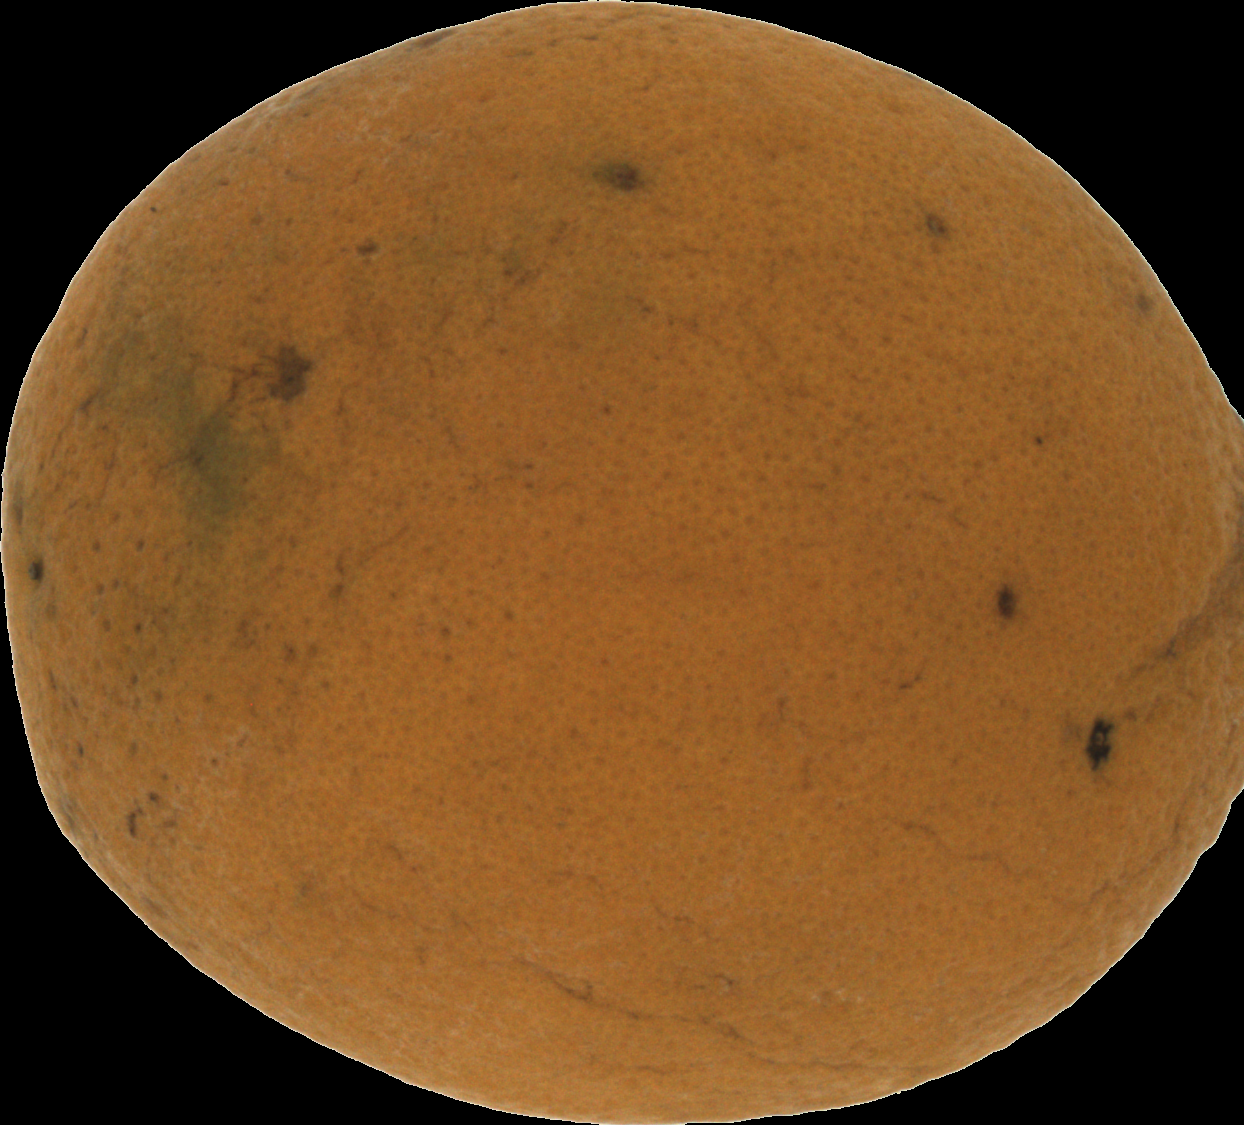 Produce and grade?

orange, bad
